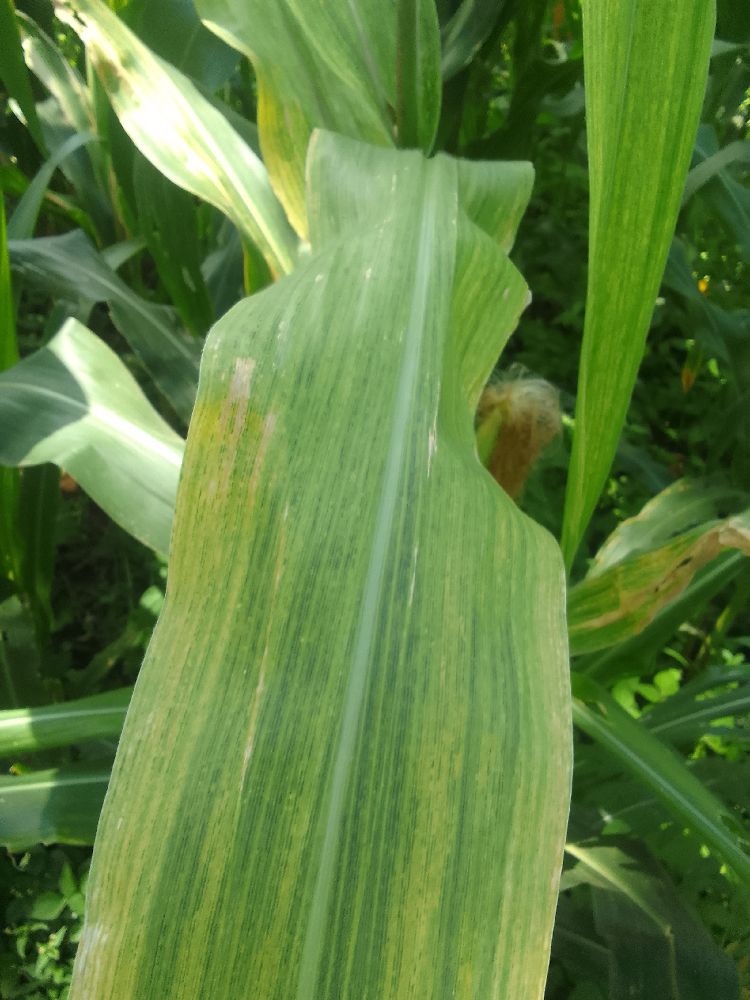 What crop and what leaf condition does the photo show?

maize, maize lethal necrosis
